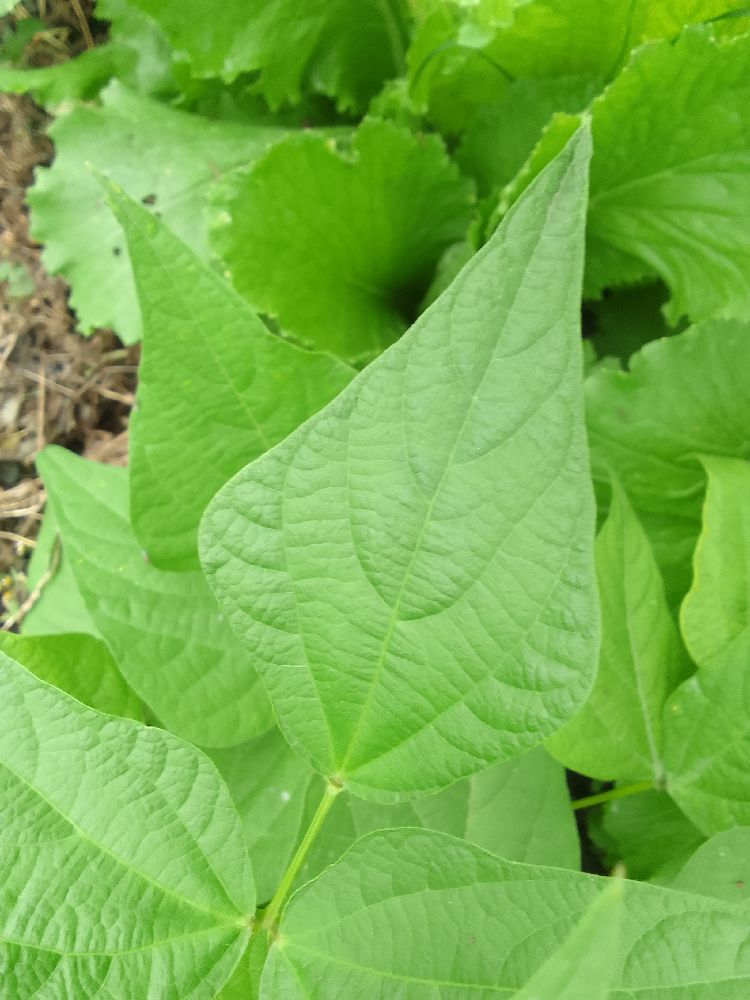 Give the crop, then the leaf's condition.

common bean, healthy
